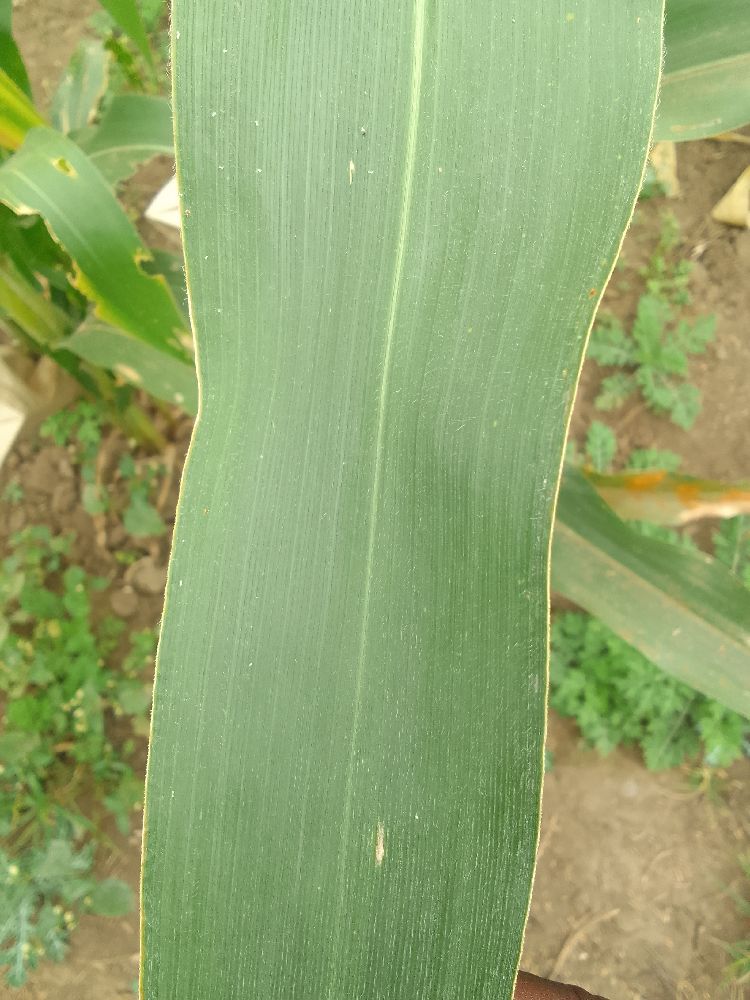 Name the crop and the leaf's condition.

maize, healthy
